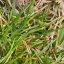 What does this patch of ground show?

grass
